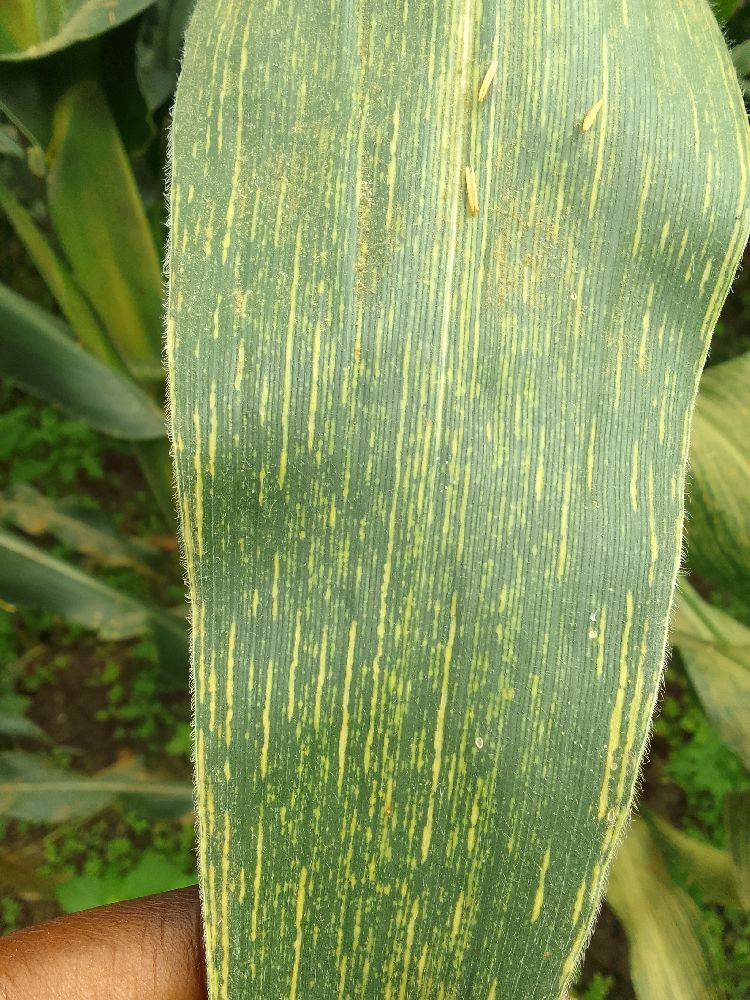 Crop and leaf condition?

maize, maize streak virus
